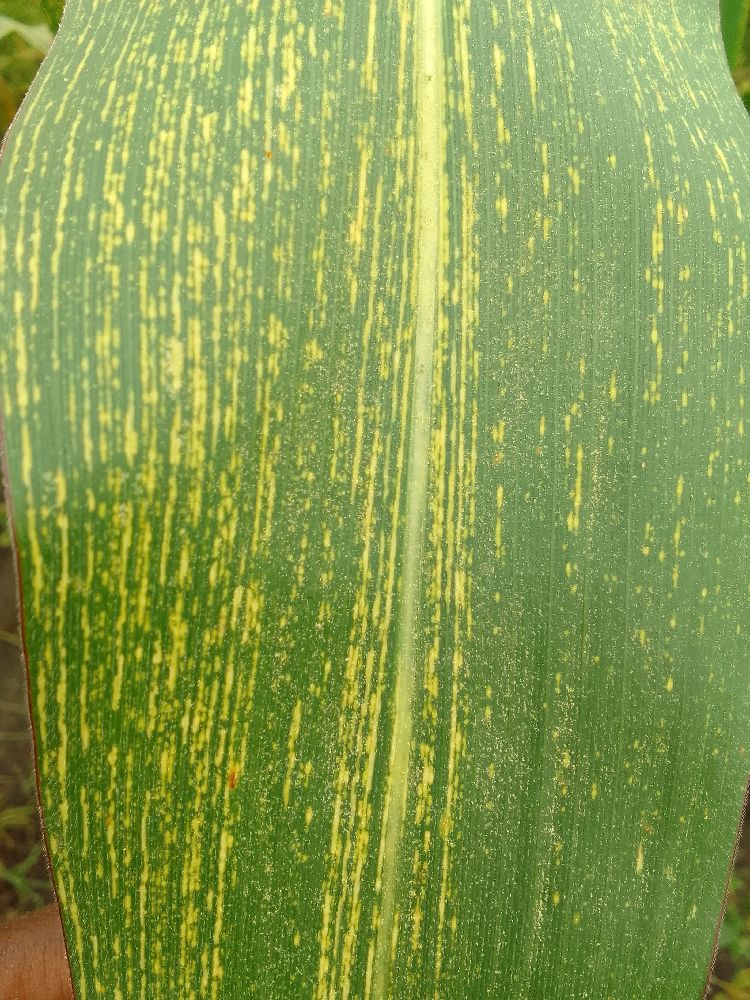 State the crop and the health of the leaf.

maize, maize streak virus
